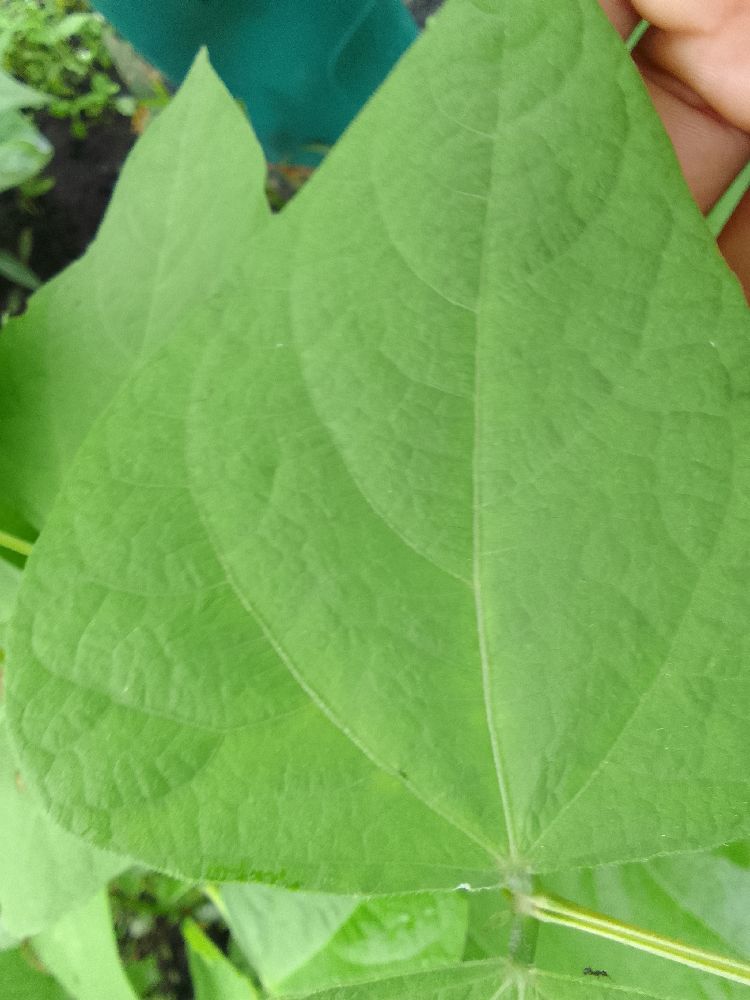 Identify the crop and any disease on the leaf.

common bean, healthy
